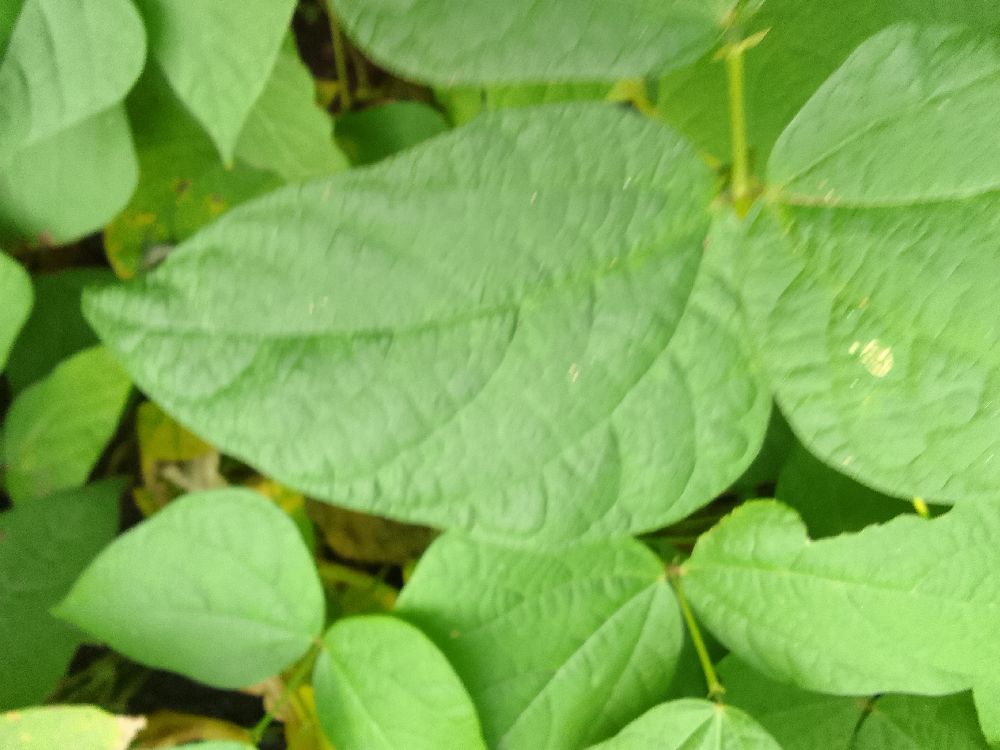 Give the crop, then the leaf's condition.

common bean, healthy
